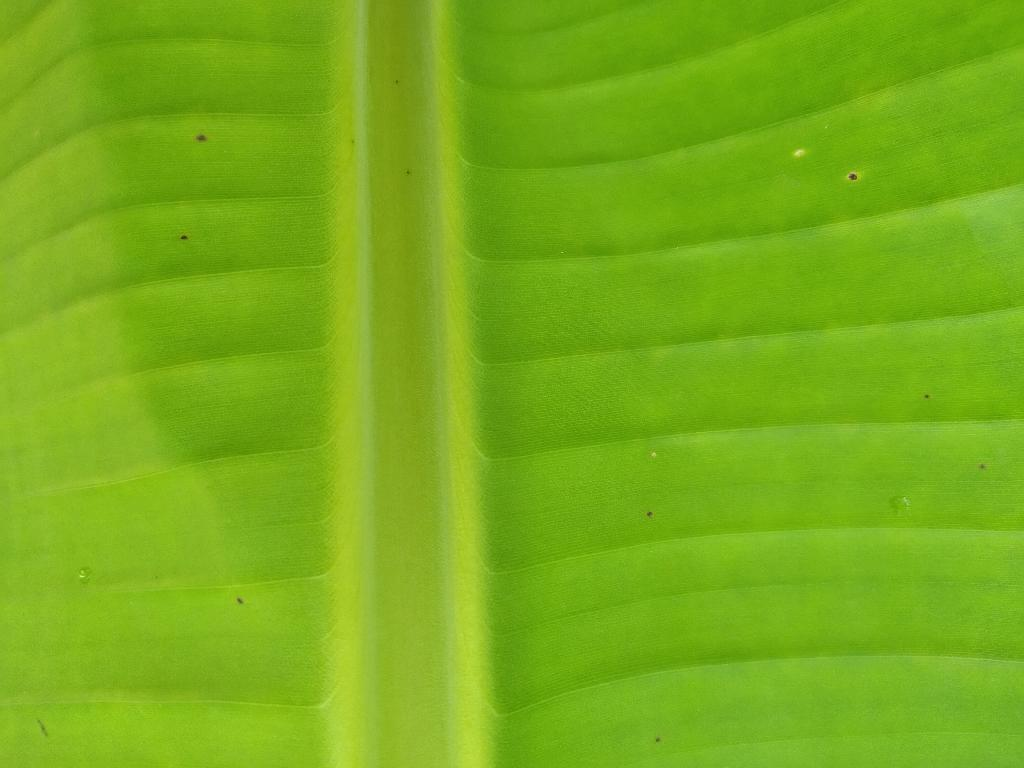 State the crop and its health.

banana, healthy
